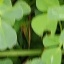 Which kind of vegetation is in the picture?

unstructured weed
